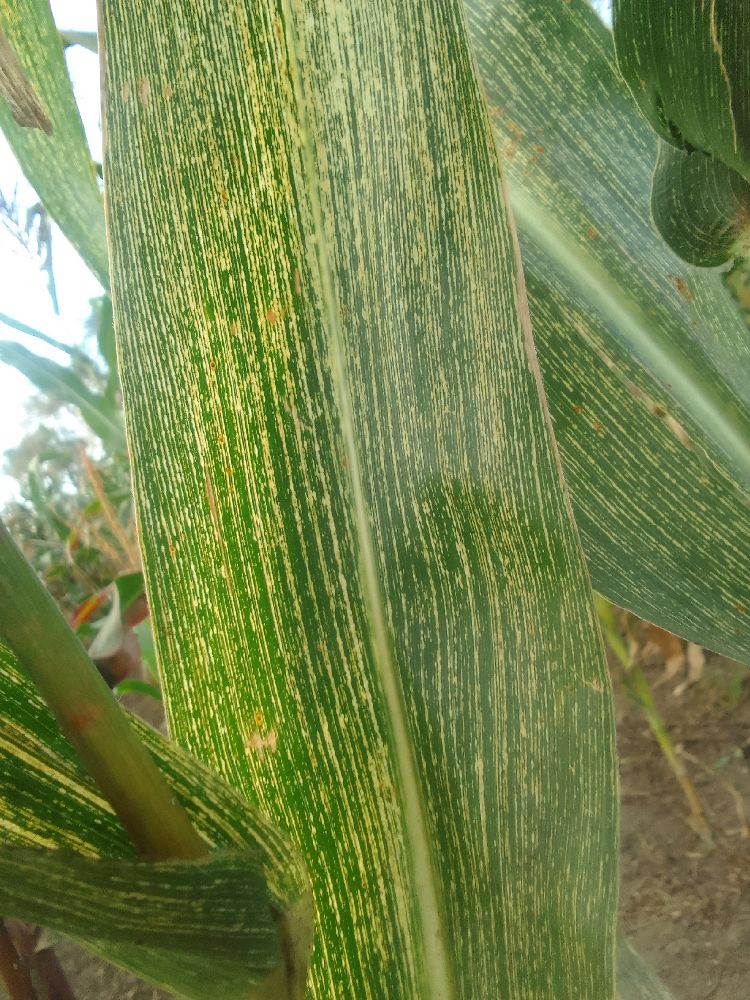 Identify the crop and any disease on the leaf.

maize, maize streak virus
